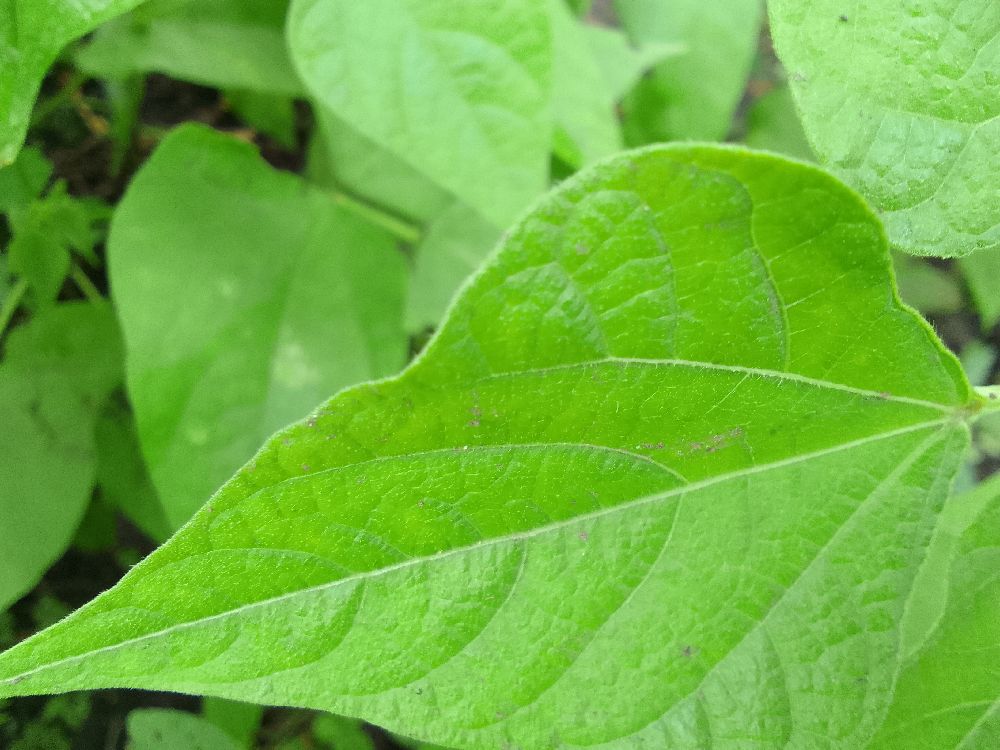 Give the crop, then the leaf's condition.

common bean, healthy
